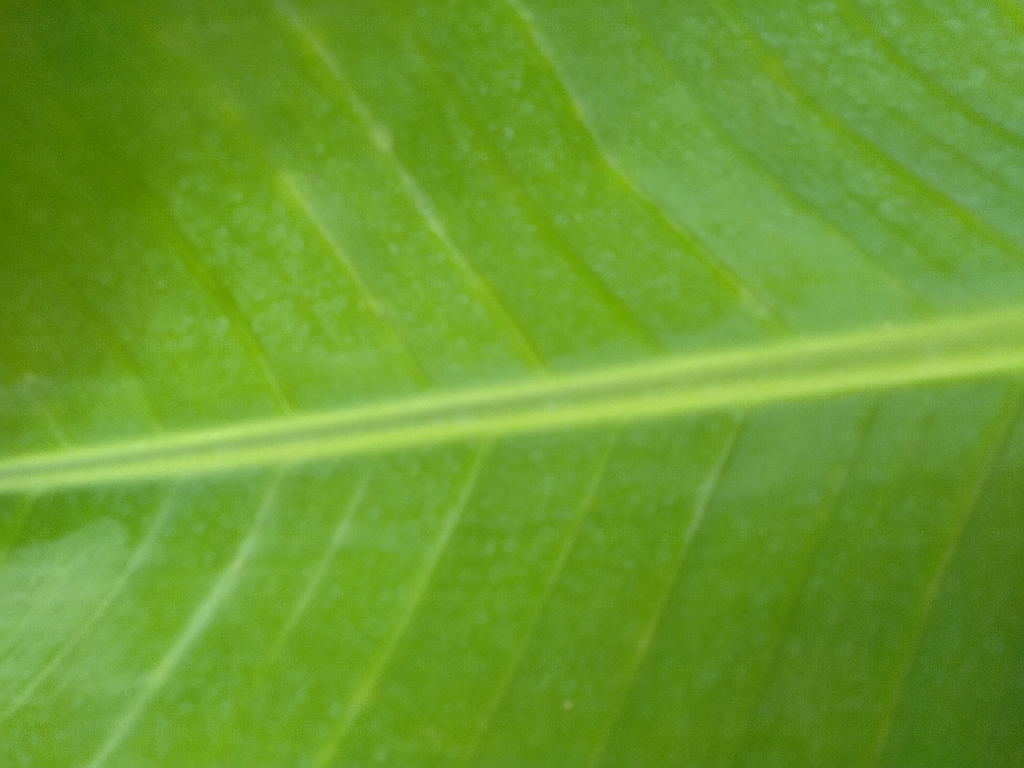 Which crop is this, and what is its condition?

banana, healthy
